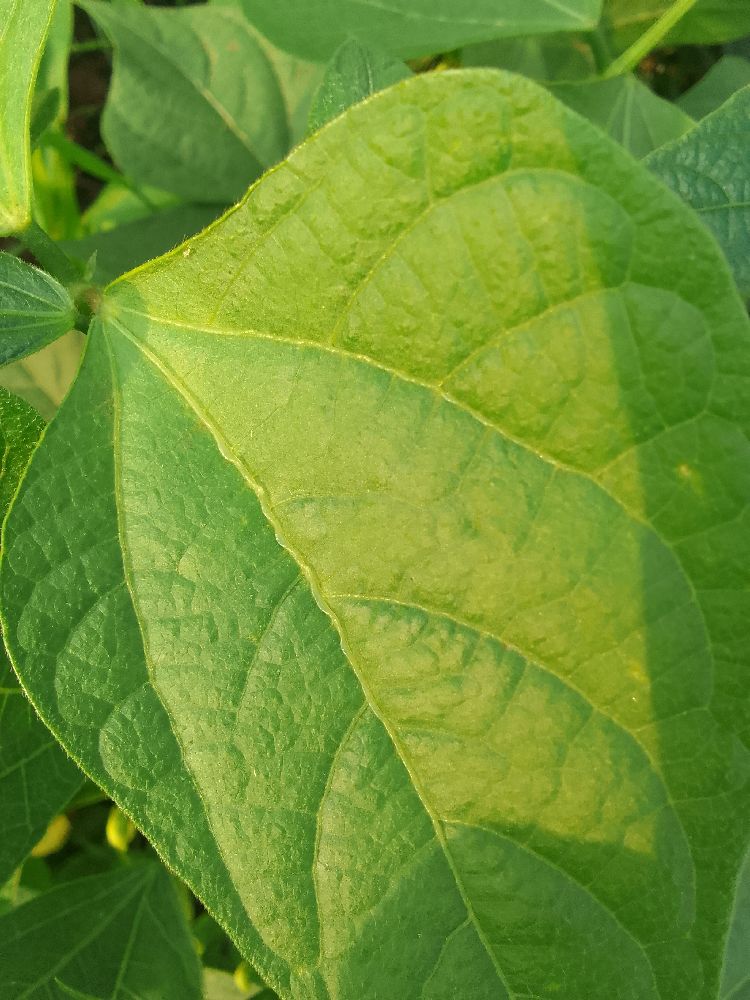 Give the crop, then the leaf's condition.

common bean, healthy
